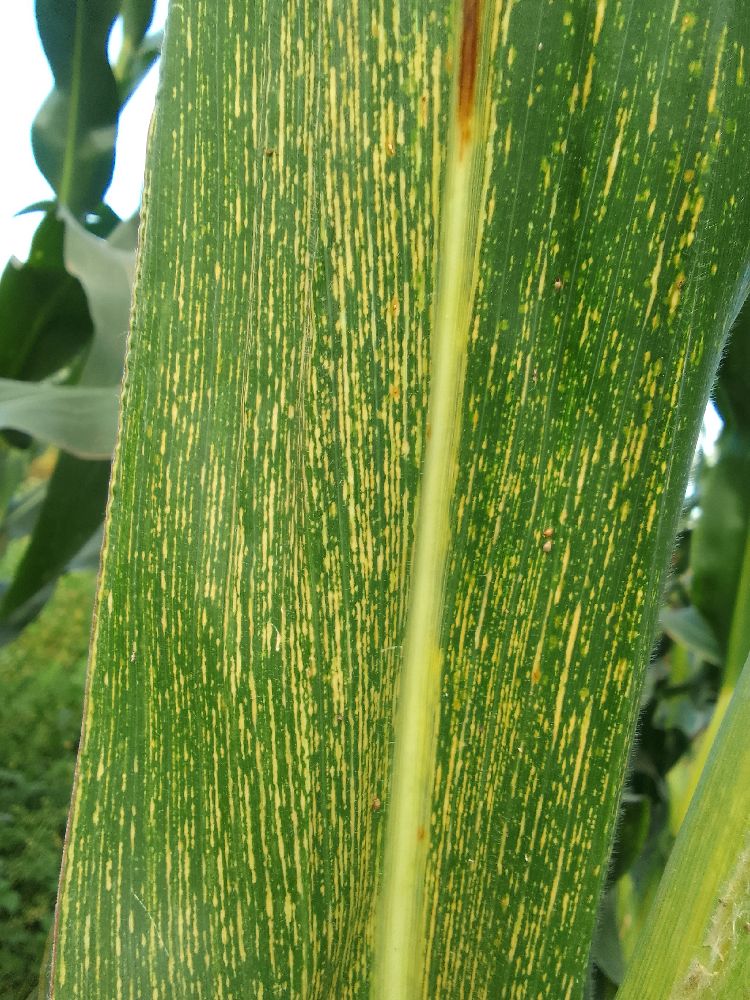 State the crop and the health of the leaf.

maize, maize streak virus
